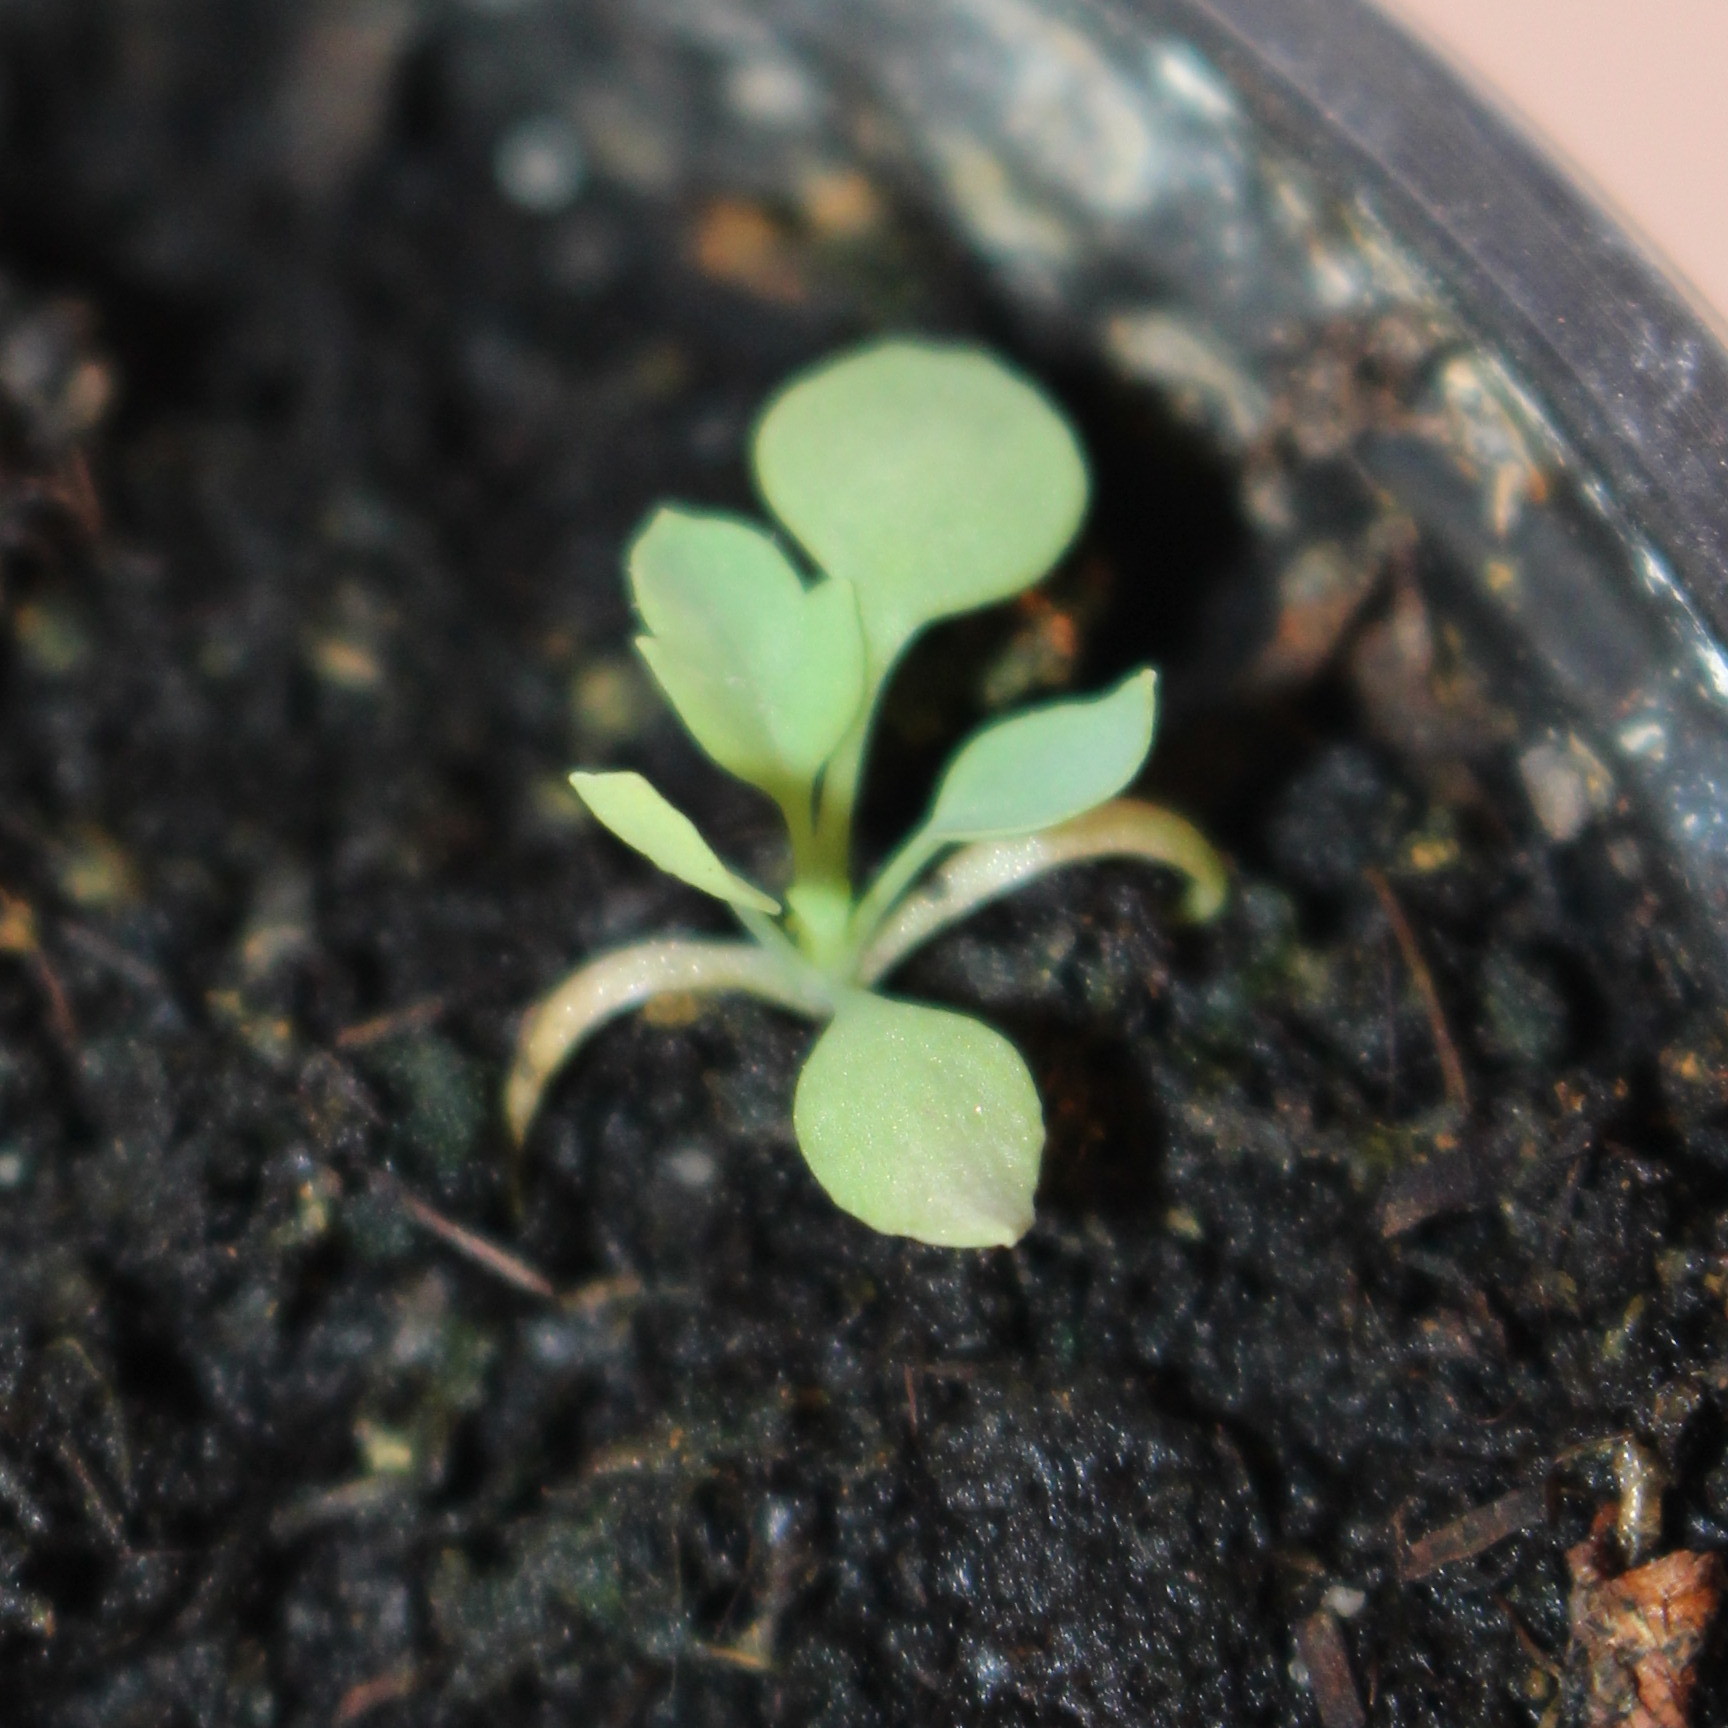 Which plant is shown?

Papaver rhoeas
